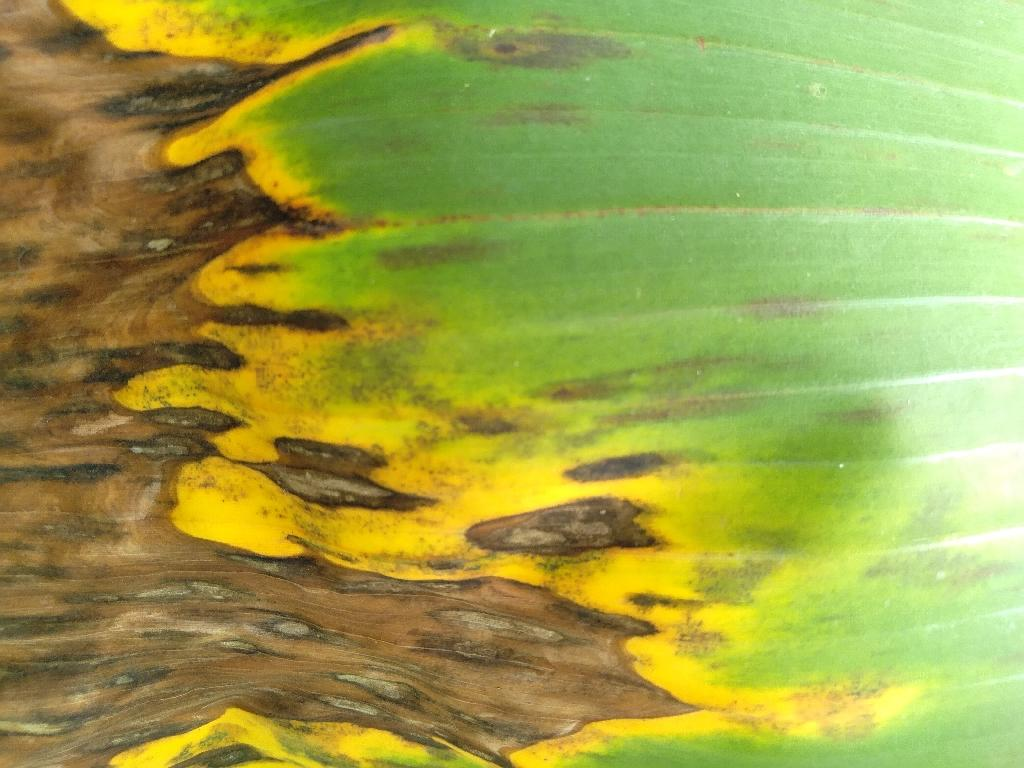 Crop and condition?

banana, black sigatoka
